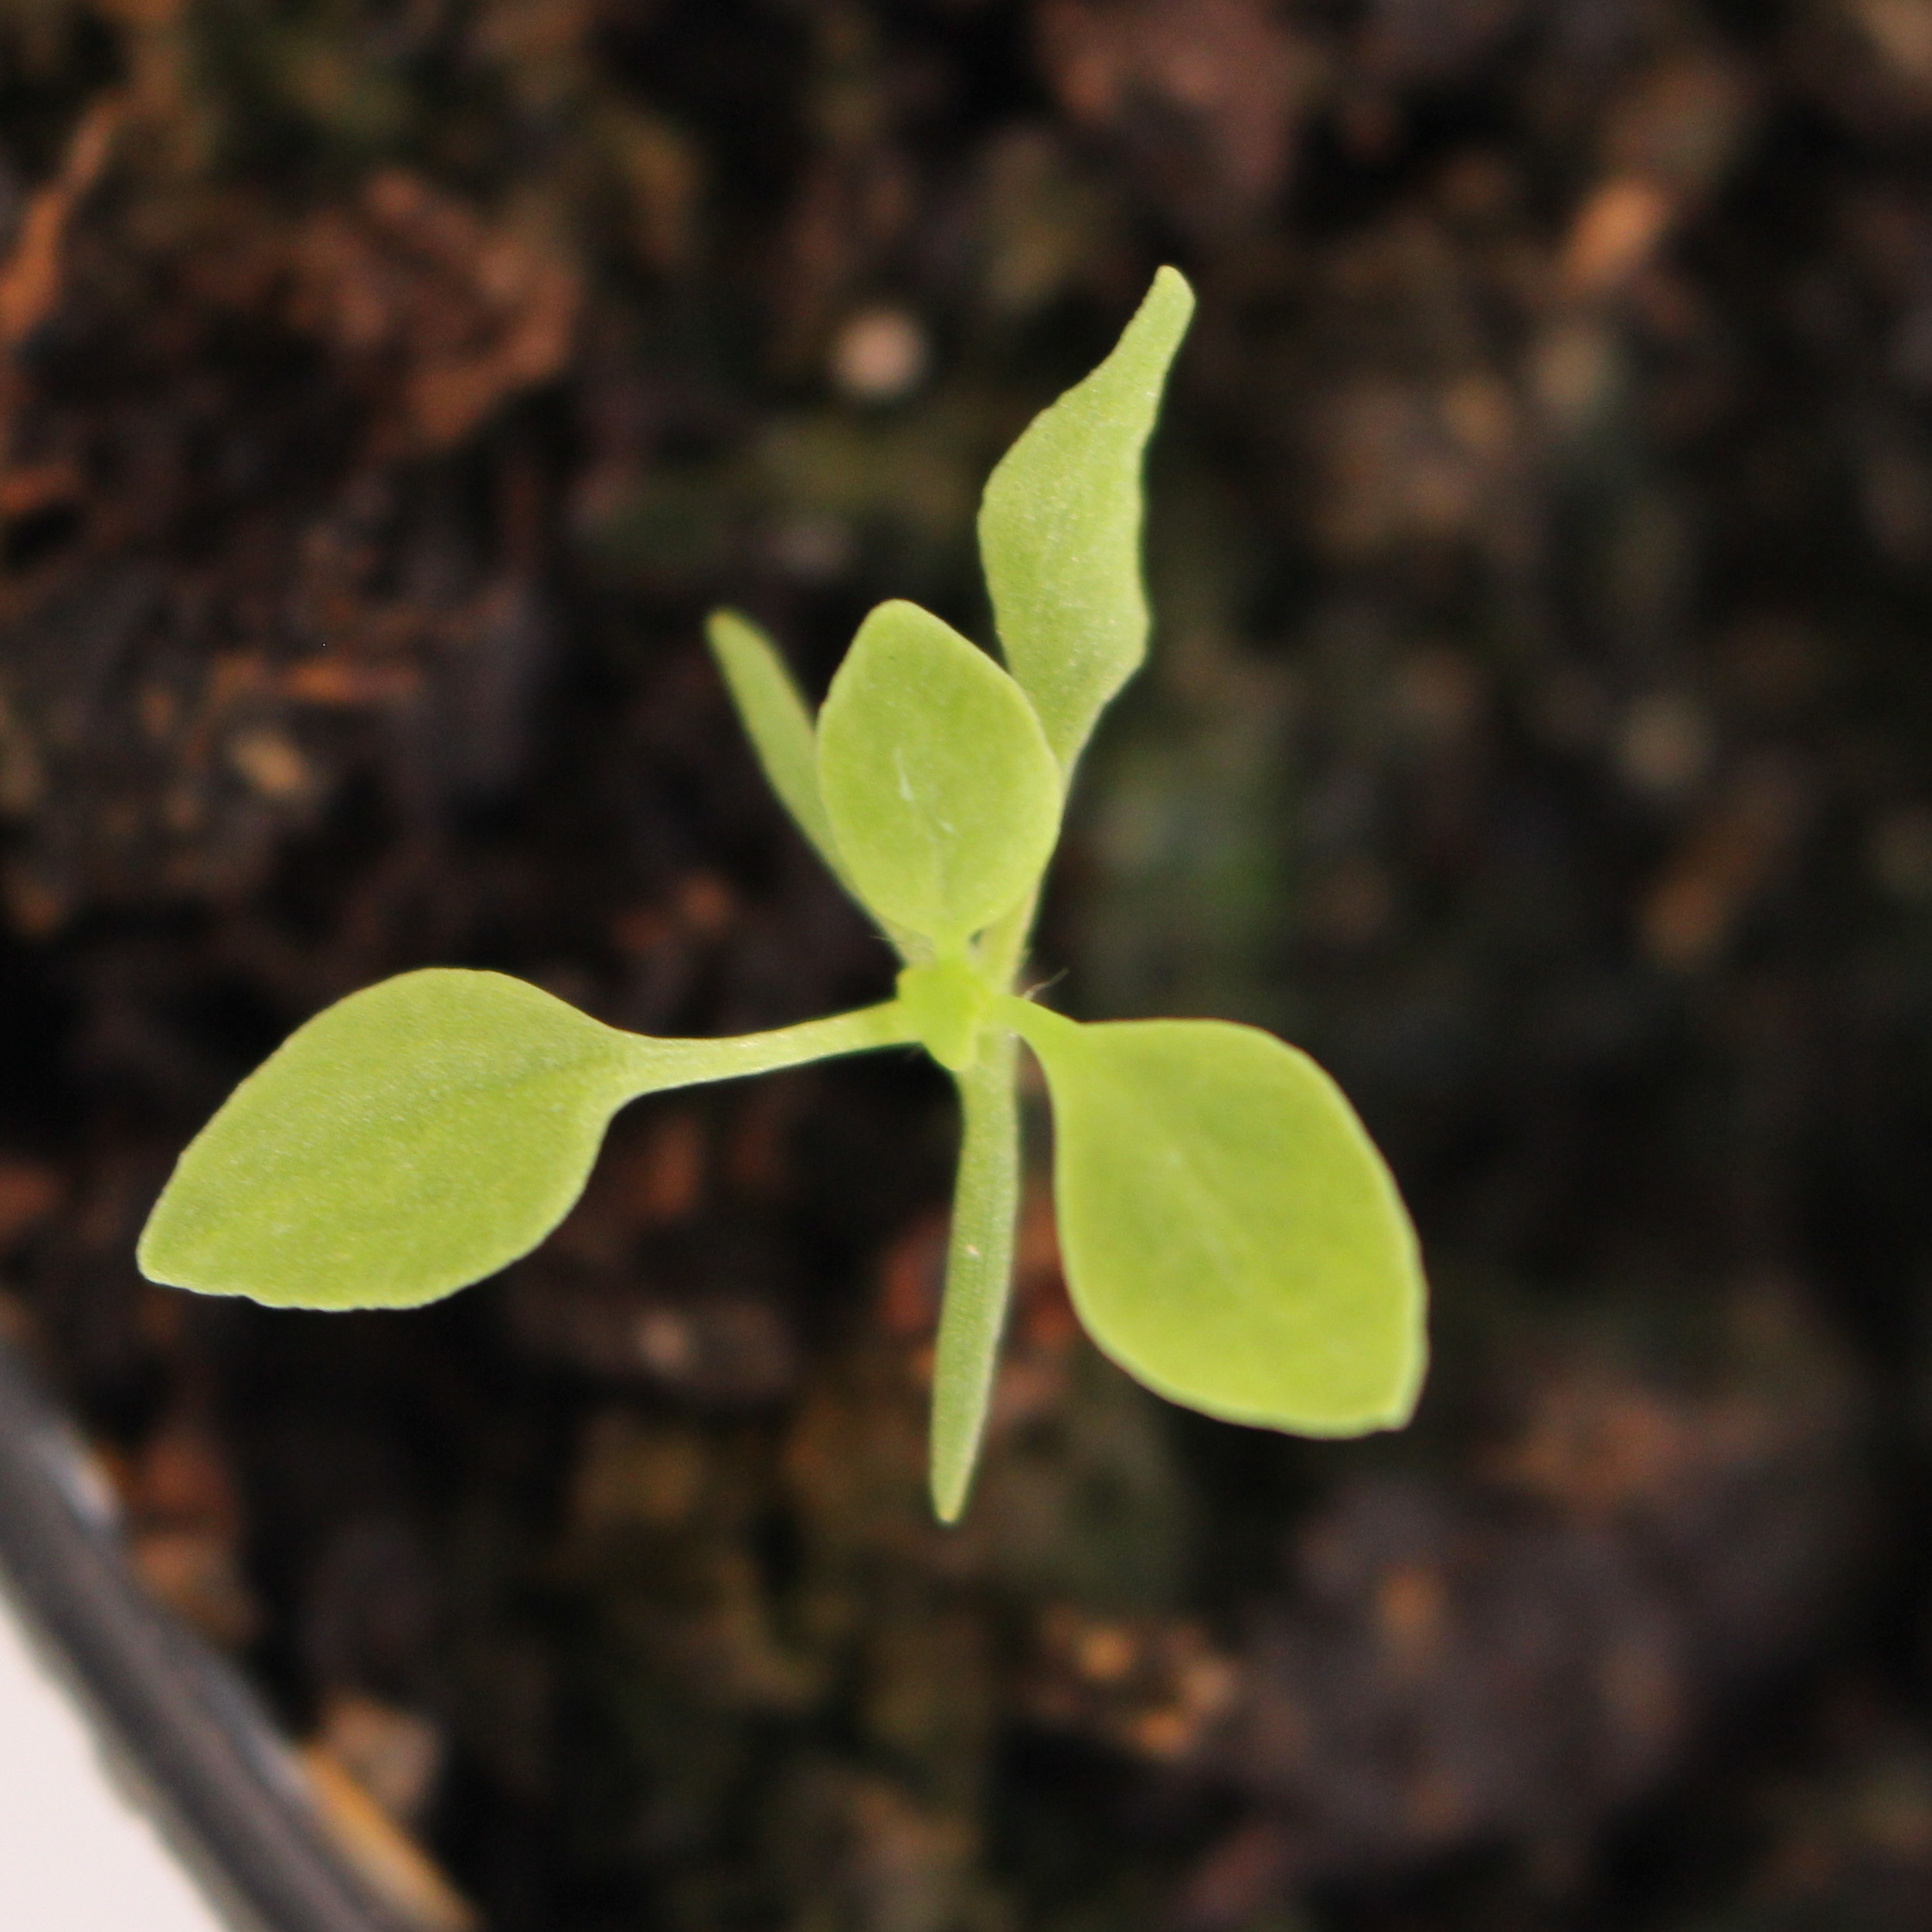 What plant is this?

Papaver rhoeas
